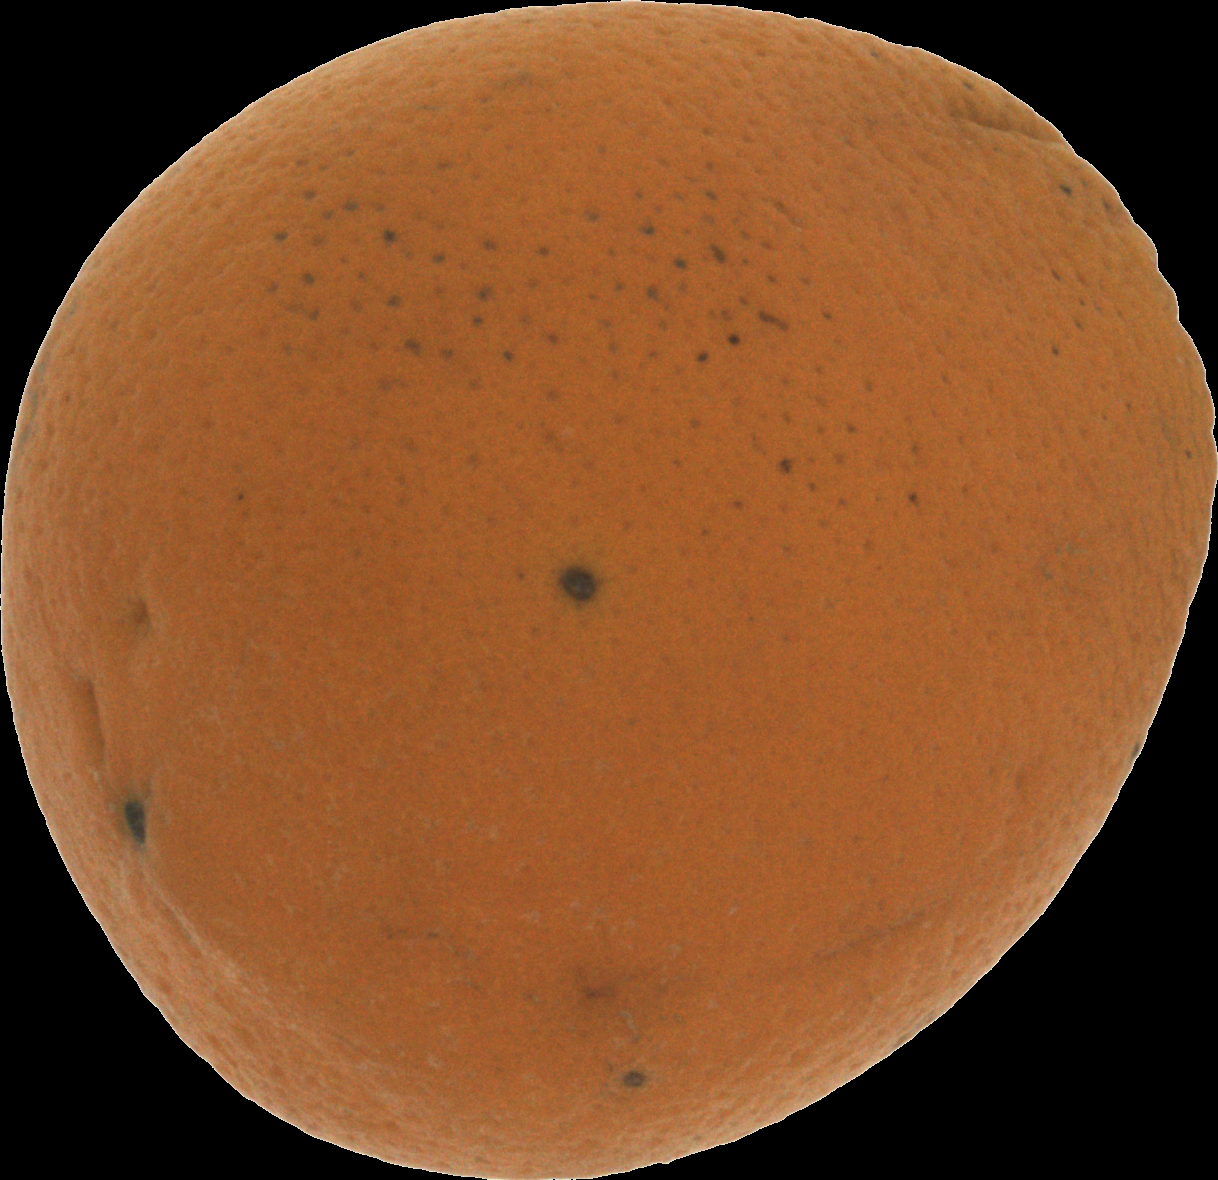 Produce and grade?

orange, bad
